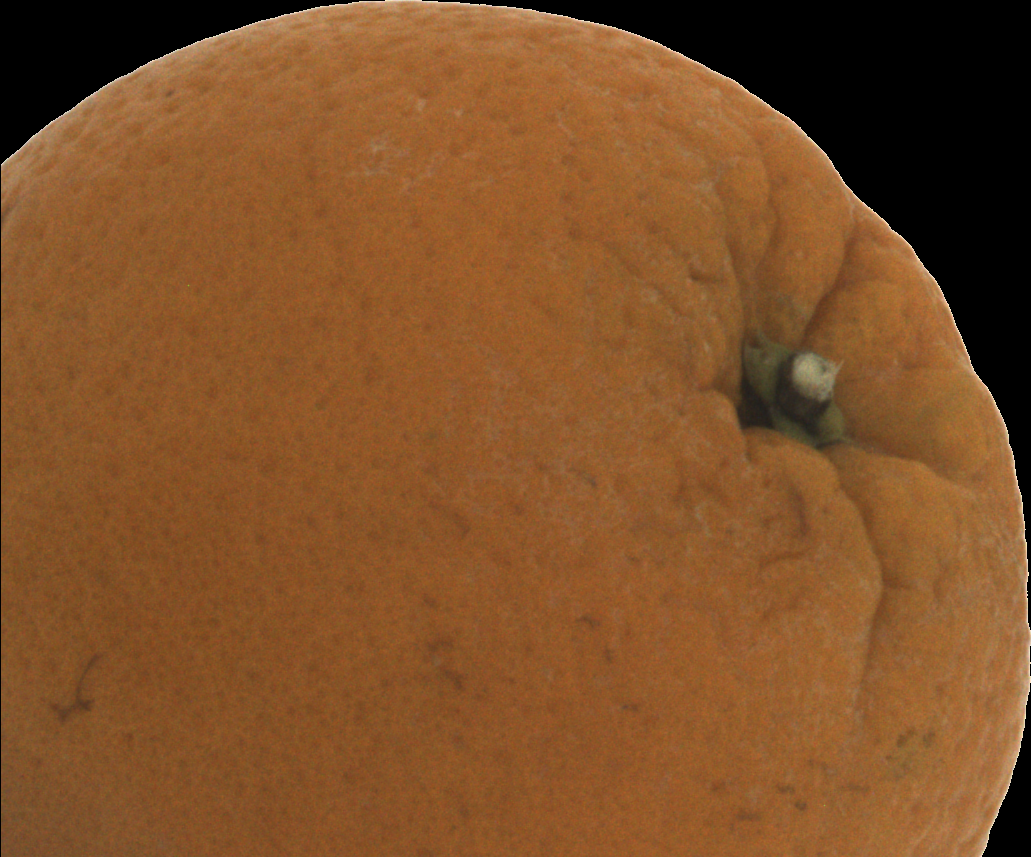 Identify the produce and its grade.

orange, bad
